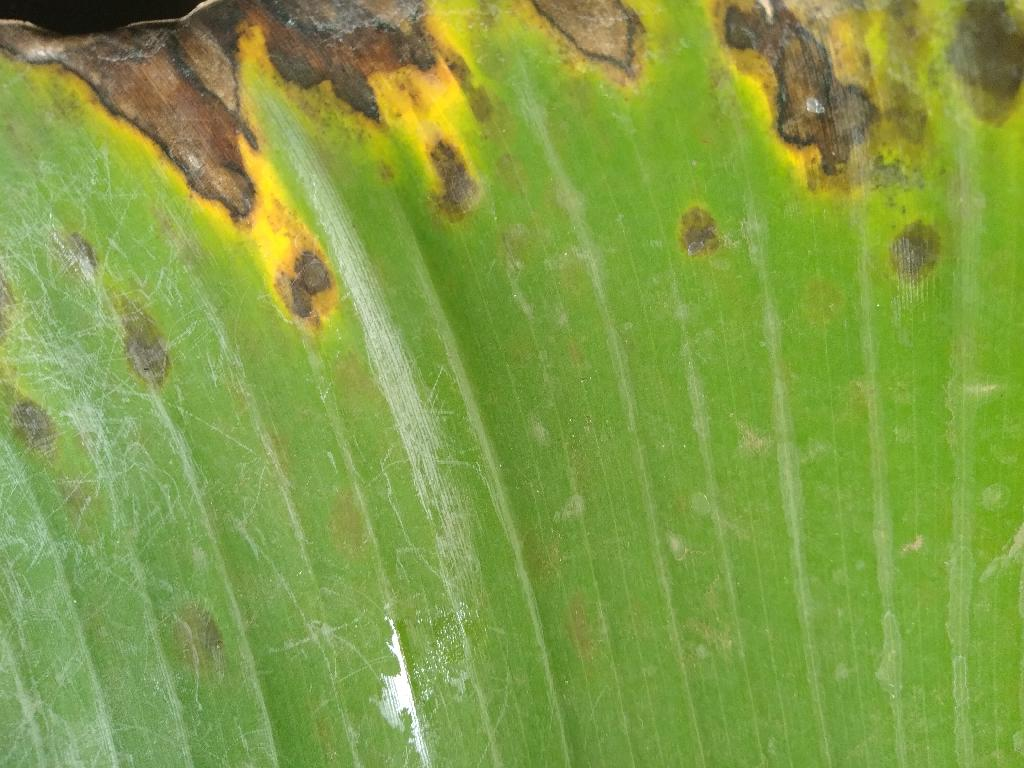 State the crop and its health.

banana, black sigatoka
